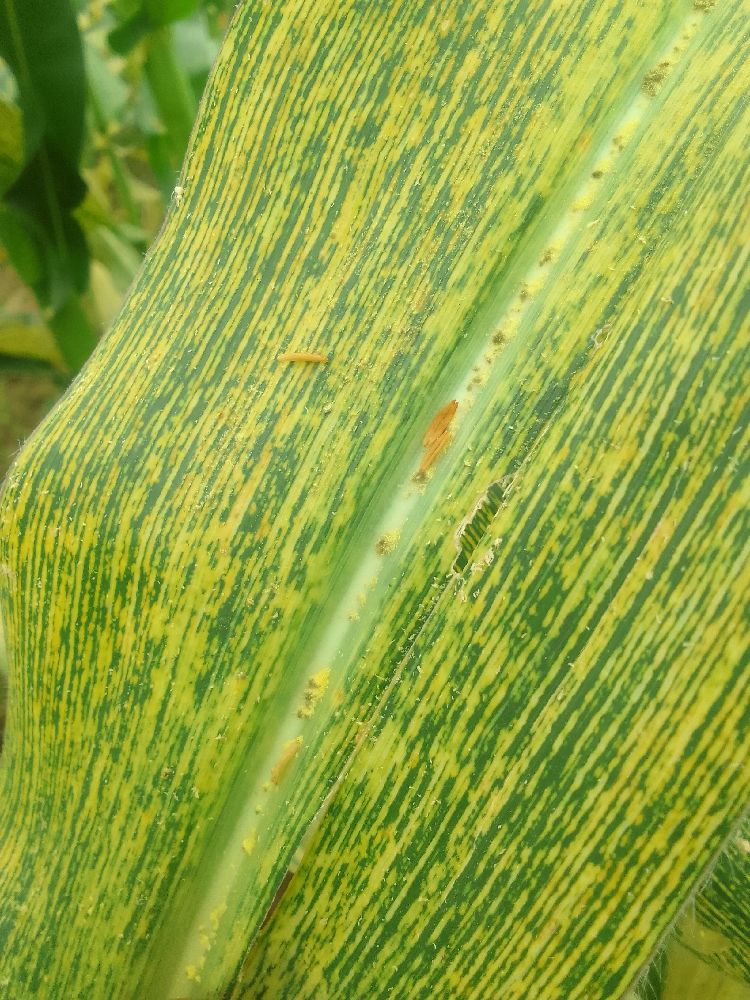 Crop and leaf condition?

maize, maize streak virus
